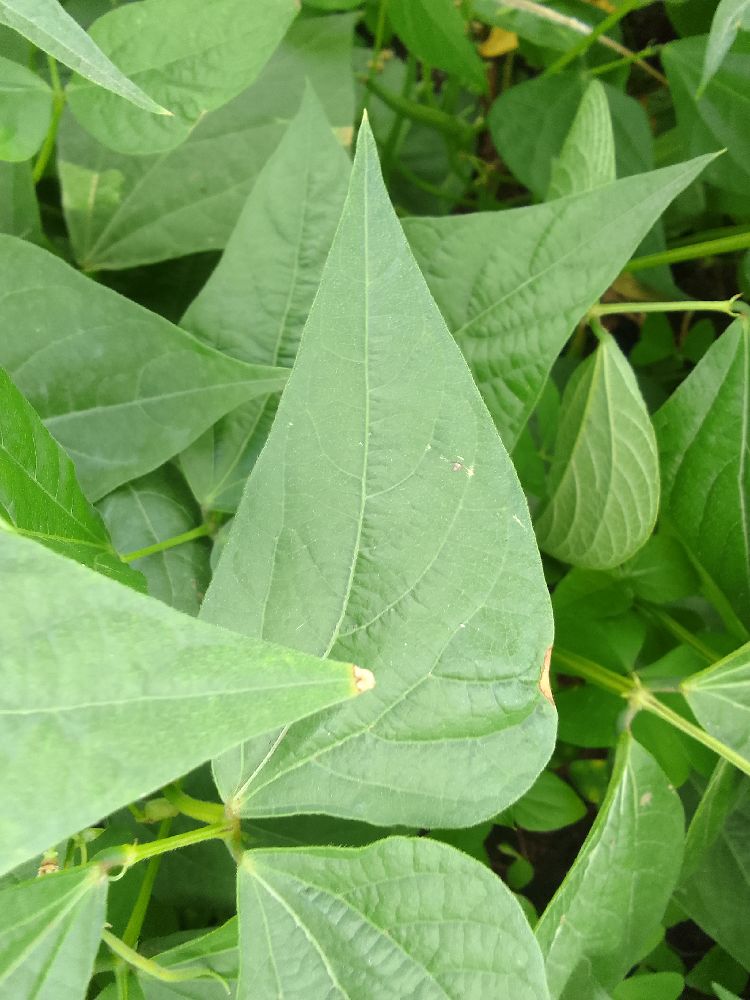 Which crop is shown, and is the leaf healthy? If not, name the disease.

common bean, healthy
